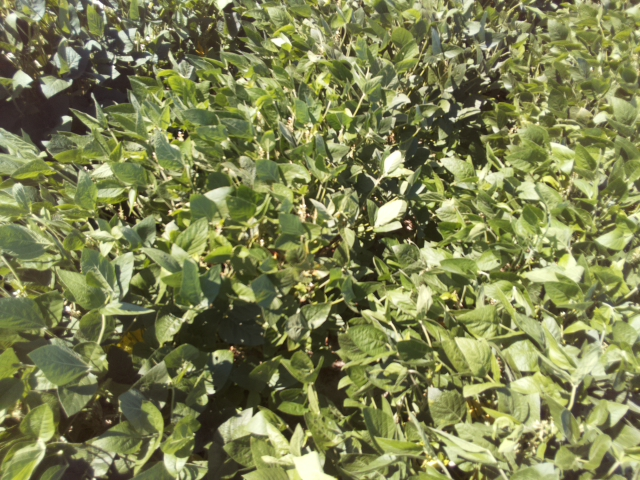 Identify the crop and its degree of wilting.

soybean, leaflets folding inward at secondary pulvinus with no turgor loss in leaflets or petioles
